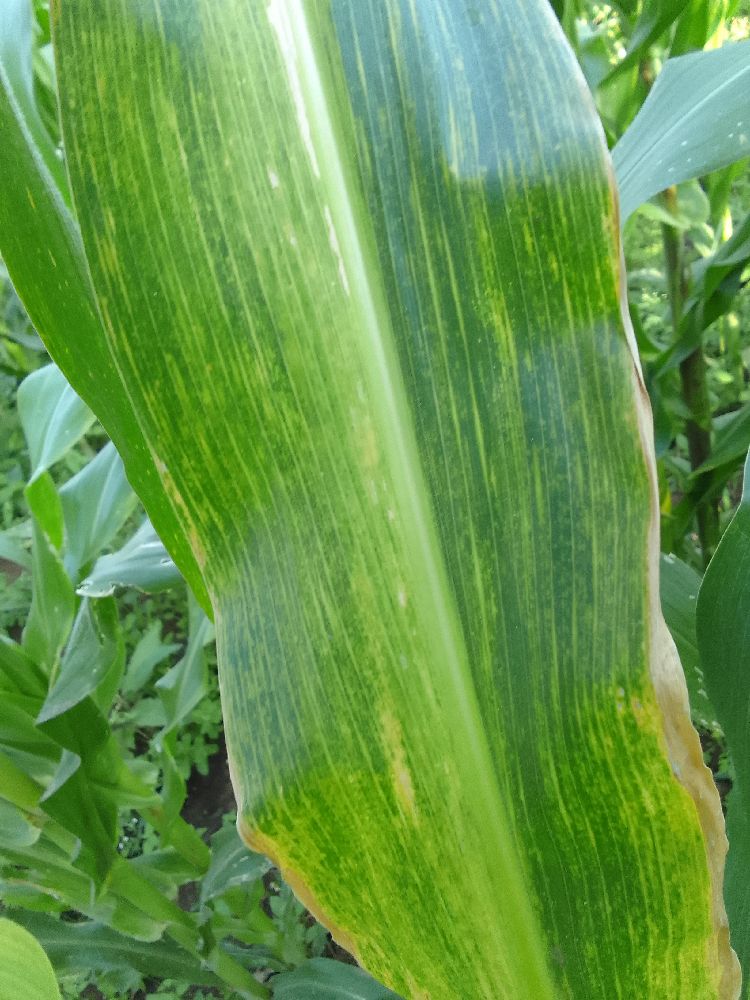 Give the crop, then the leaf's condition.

maize, maize lethal necrosis
